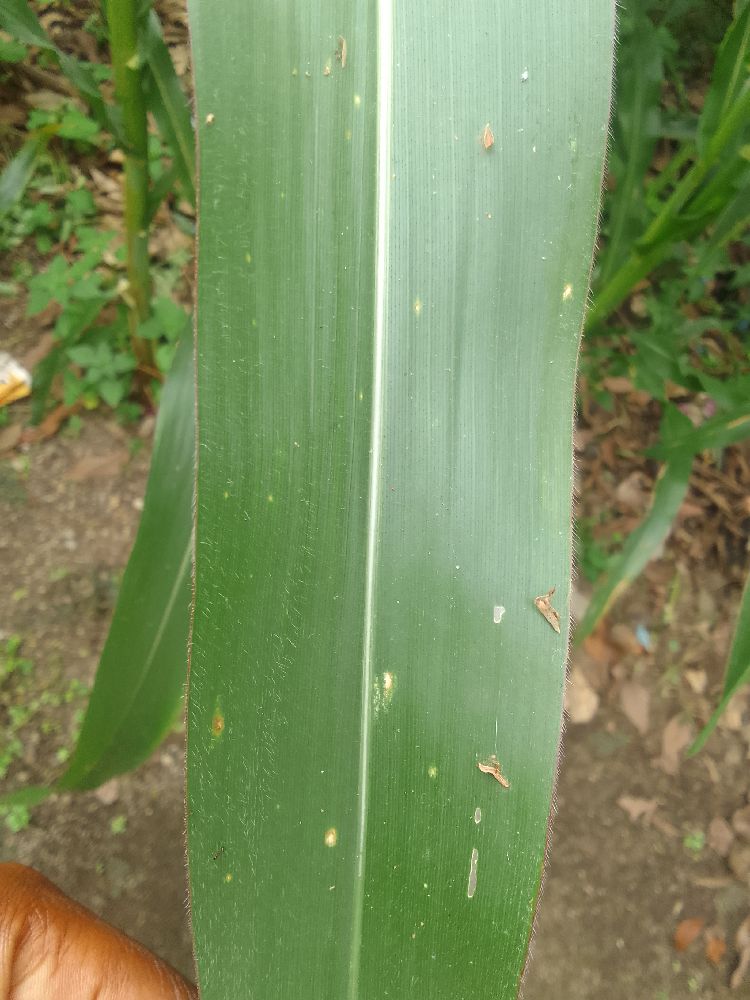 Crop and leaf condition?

maize, healthy
